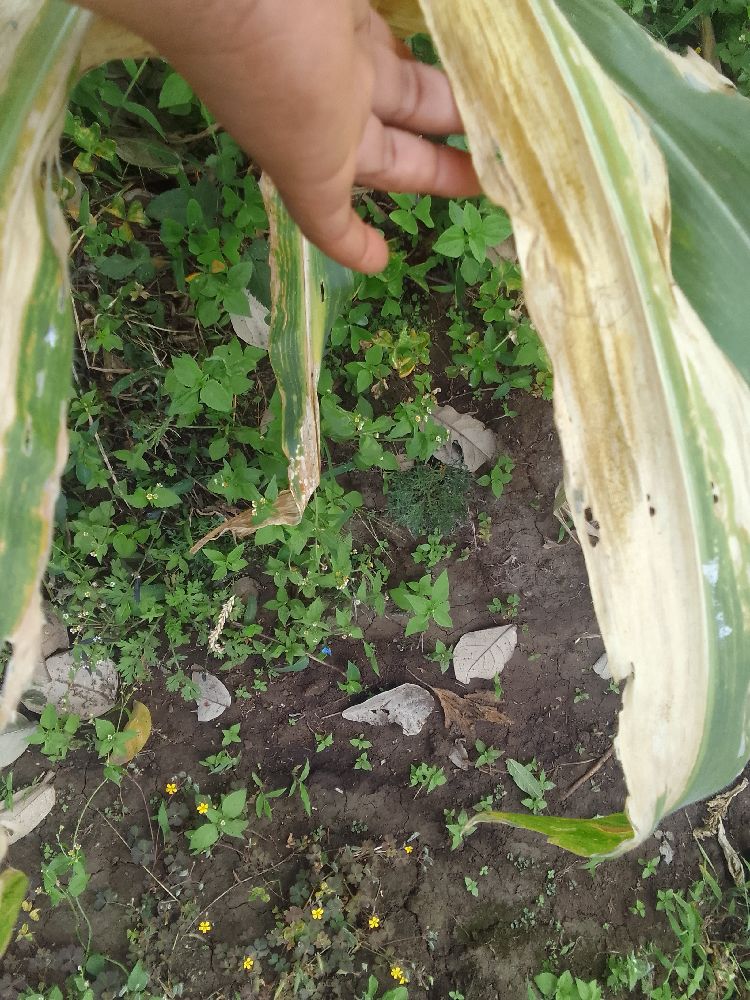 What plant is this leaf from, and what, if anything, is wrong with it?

maize, maize lethal necrosis
